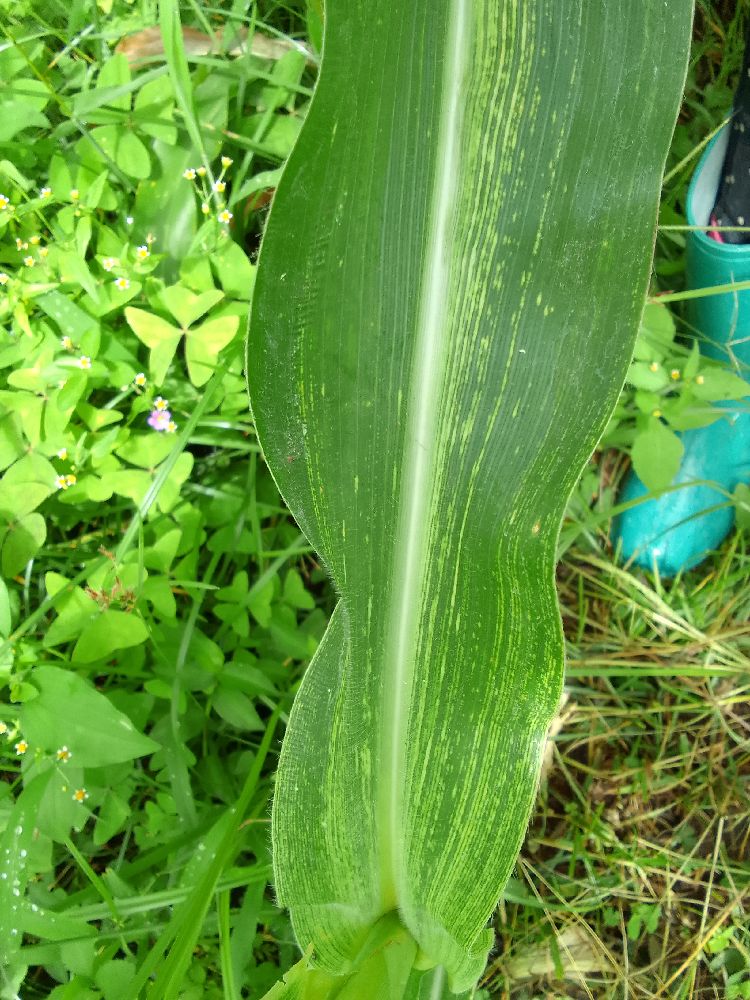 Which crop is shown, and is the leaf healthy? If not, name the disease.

maize, maize streak virus
